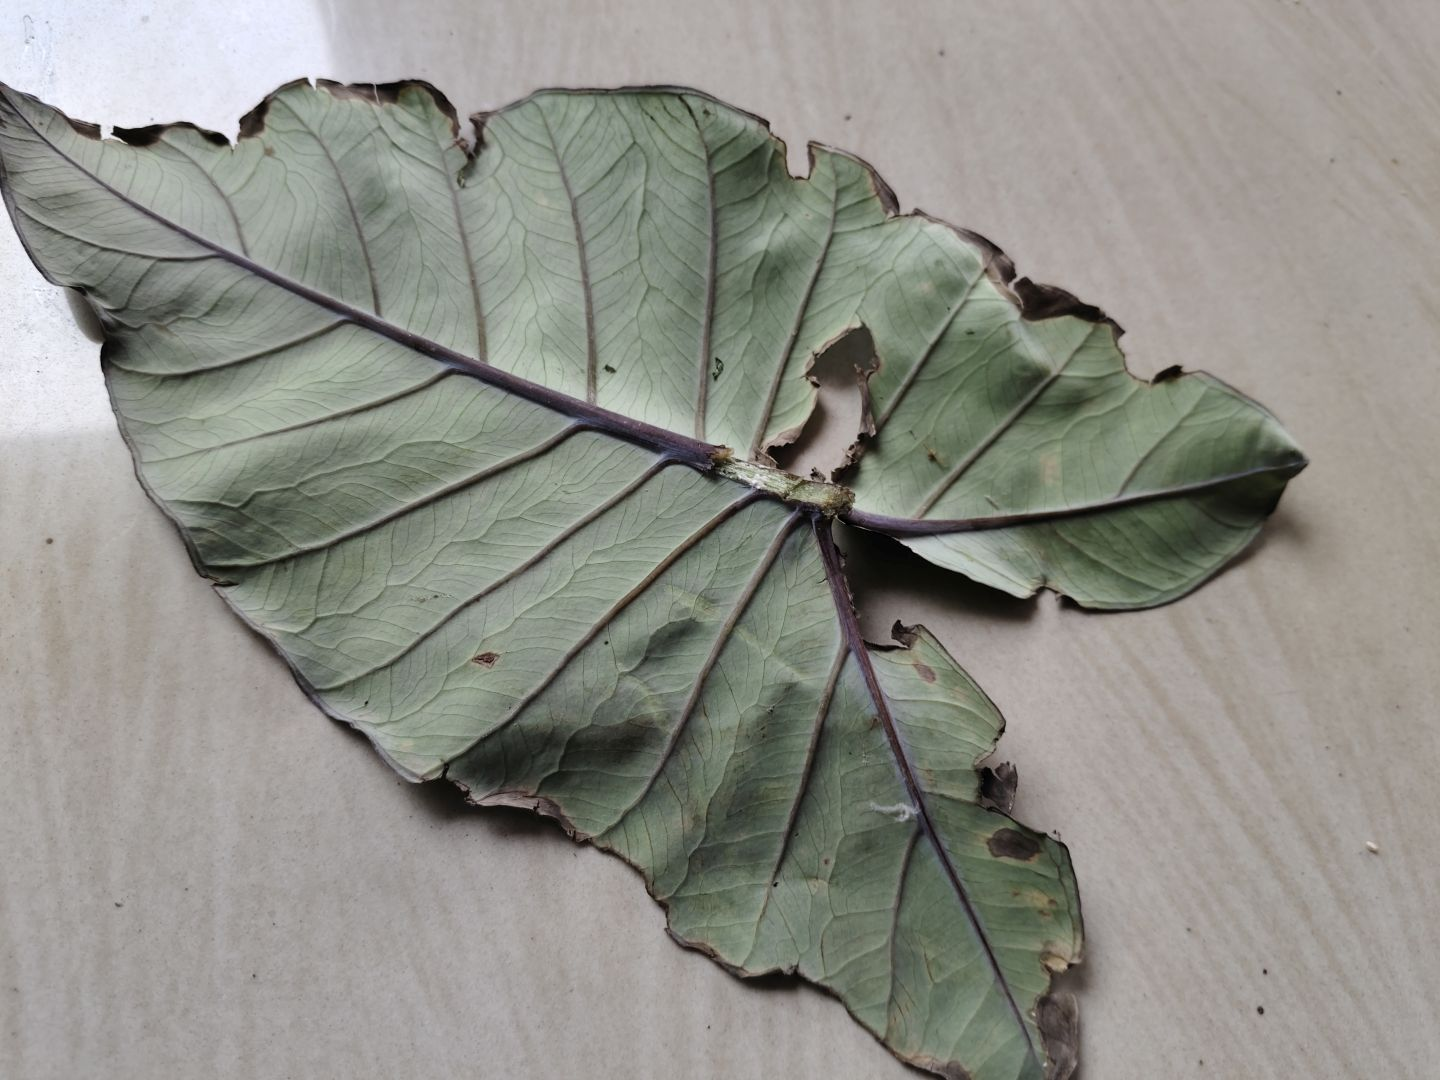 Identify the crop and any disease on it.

taro, leaf blight
